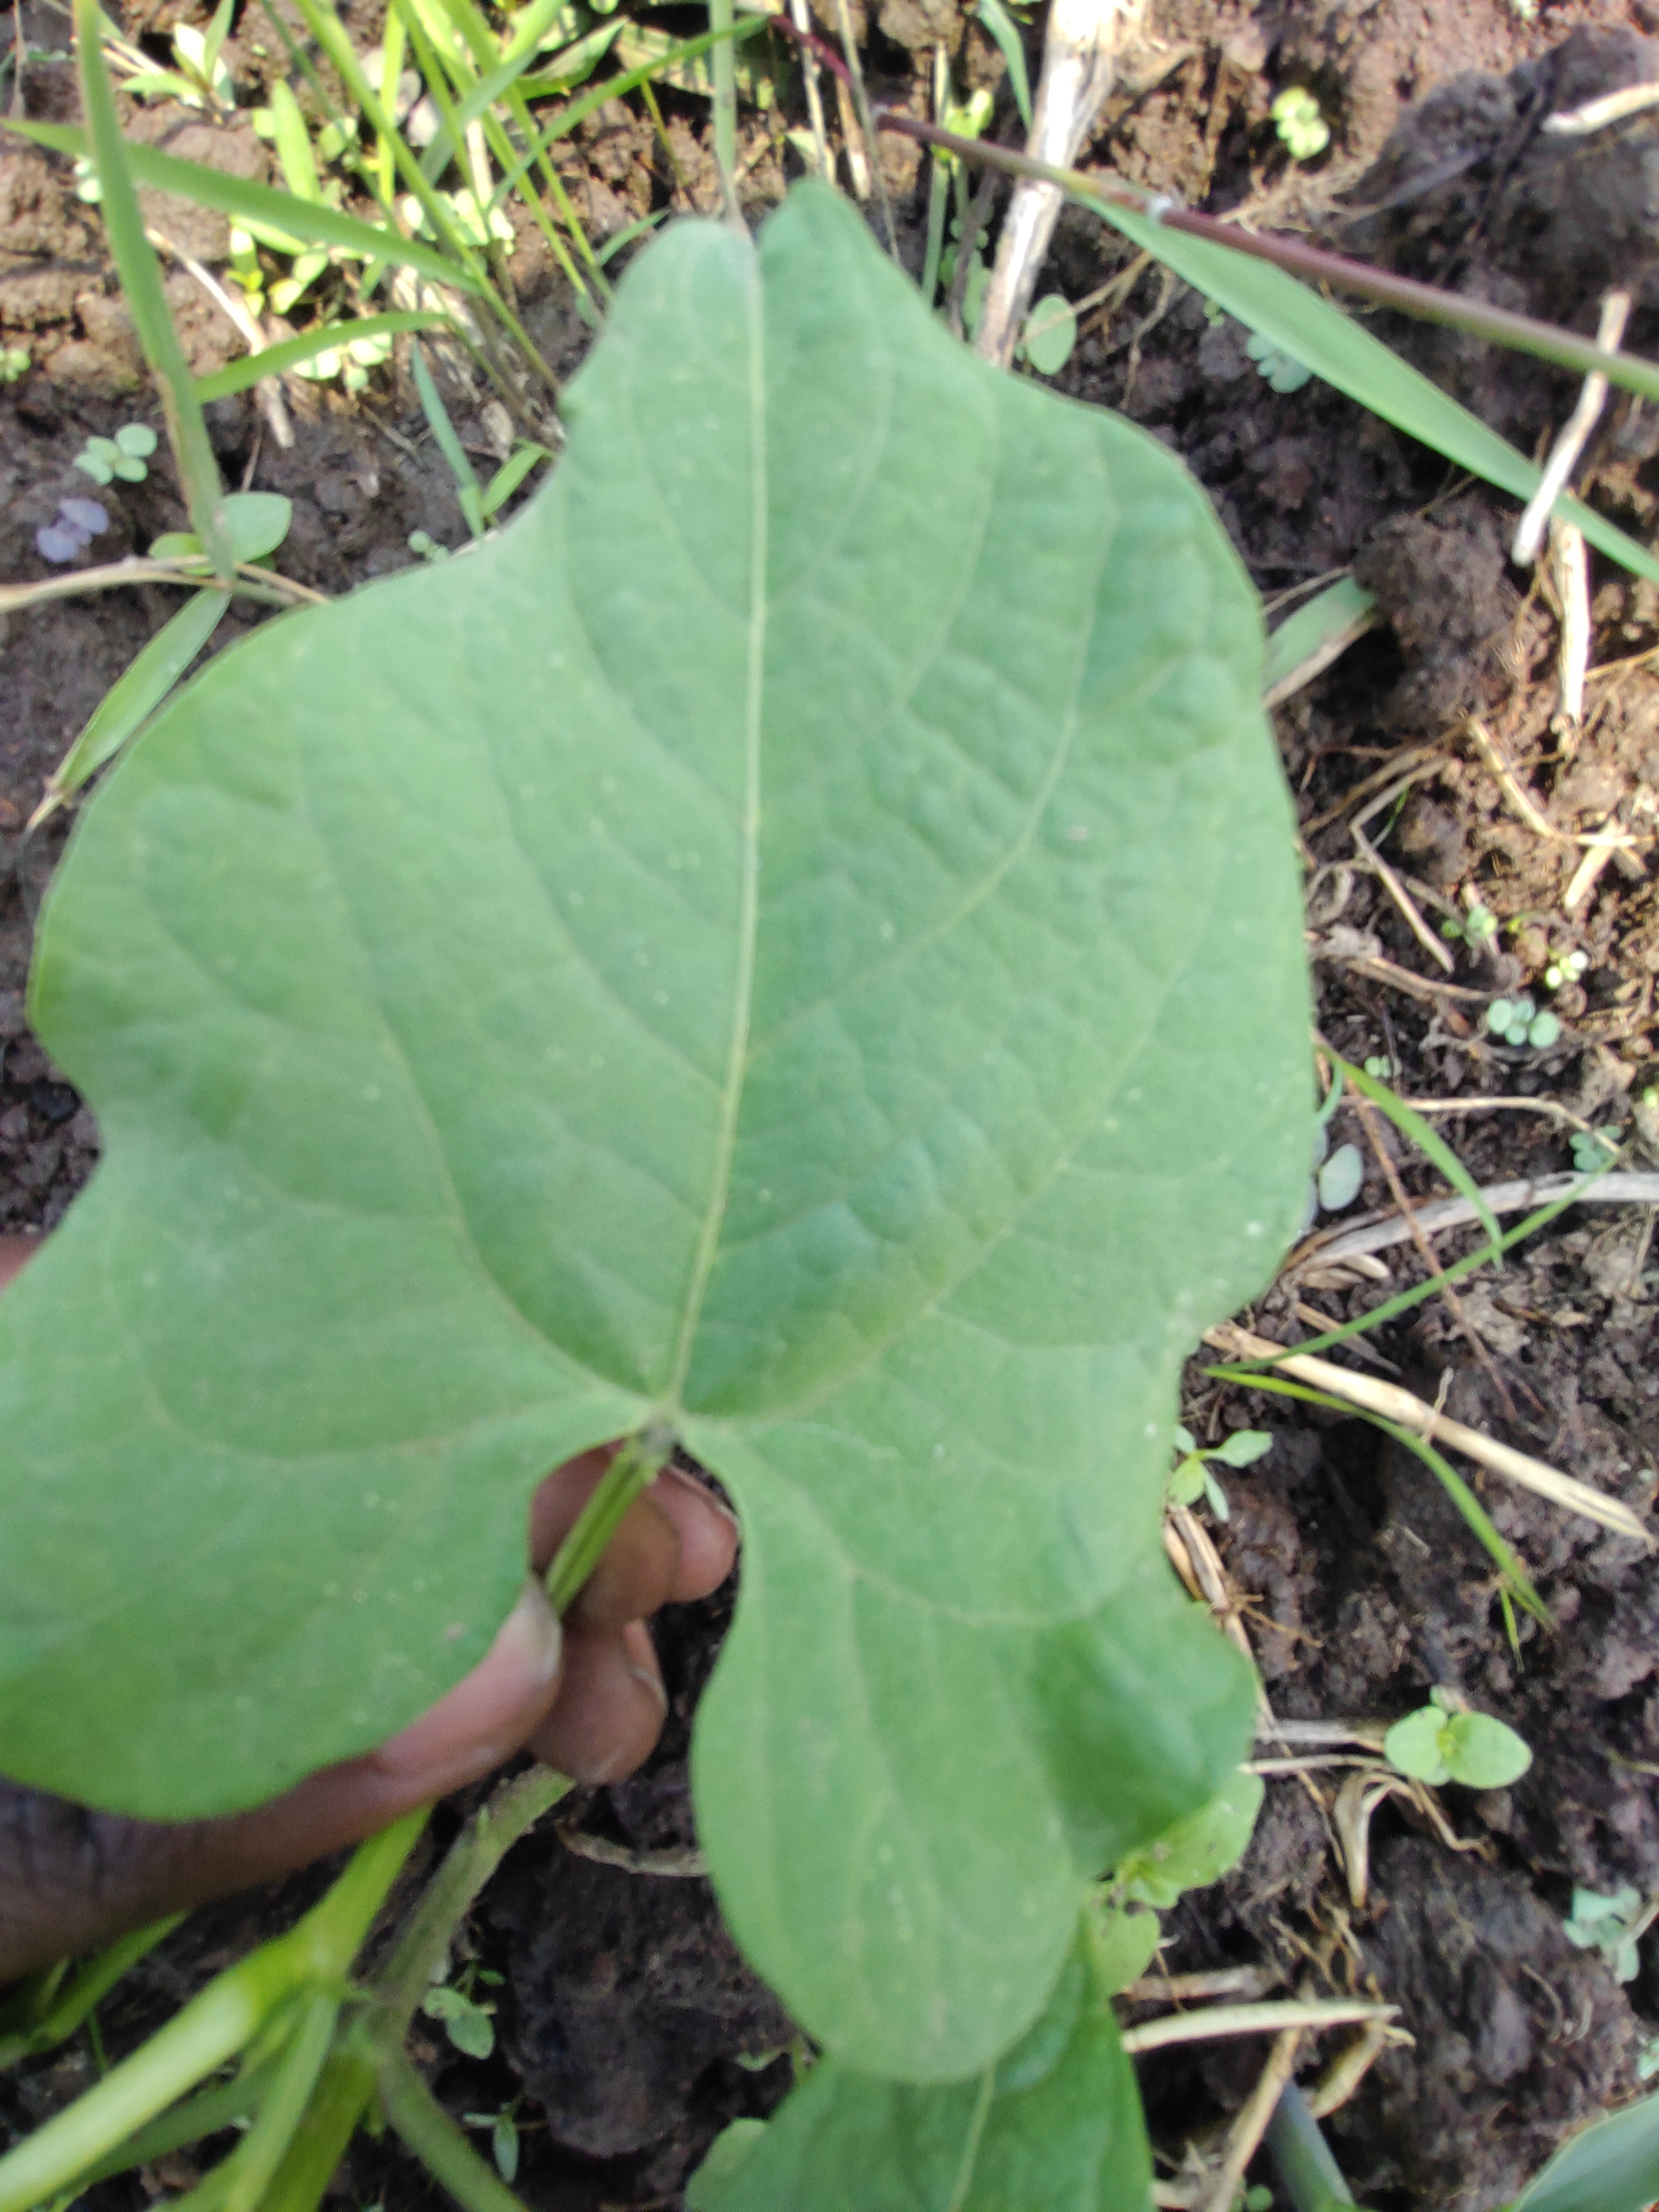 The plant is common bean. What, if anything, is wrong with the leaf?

healthy
